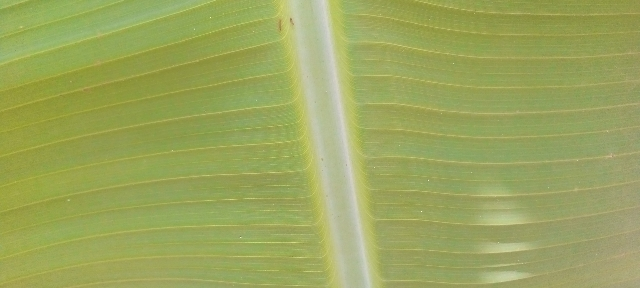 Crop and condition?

banana, healthy
